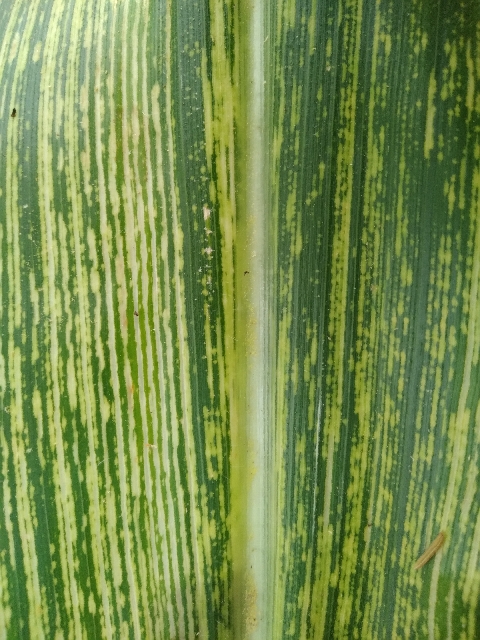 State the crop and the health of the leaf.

maize, maize streak virus
